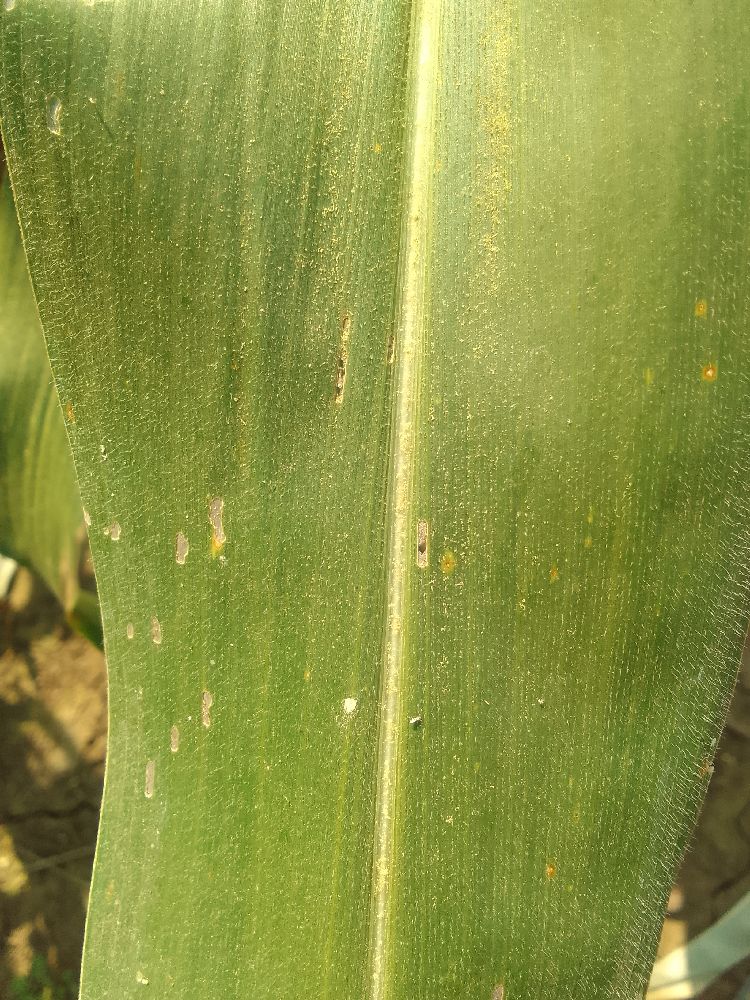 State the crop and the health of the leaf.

maize, healthy
